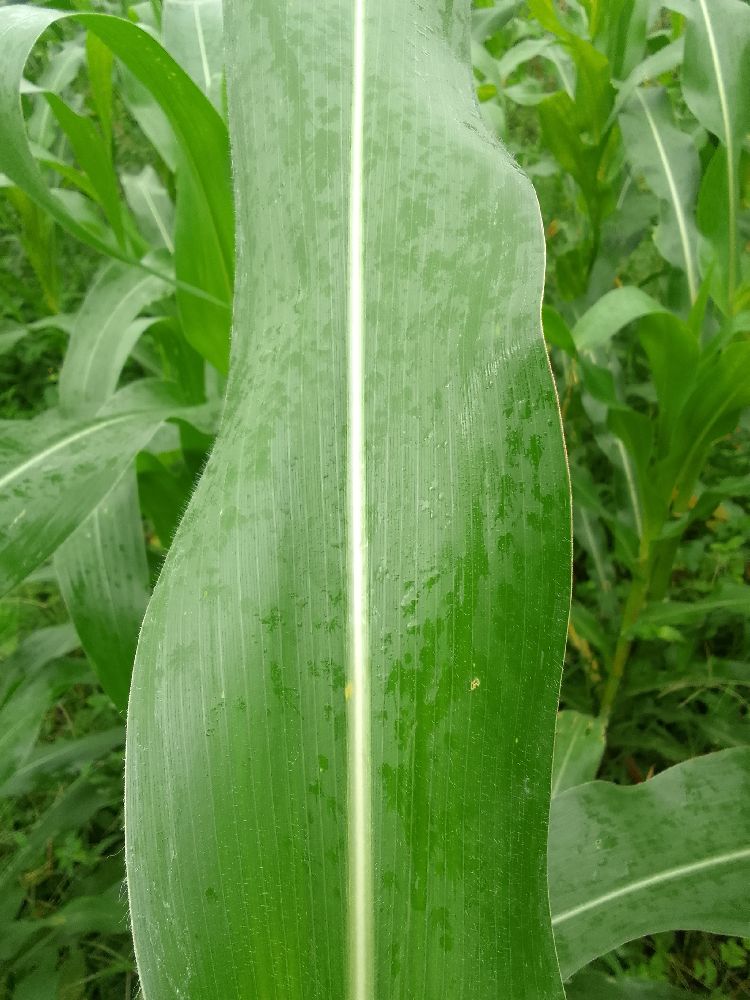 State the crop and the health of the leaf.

maize, healthy
